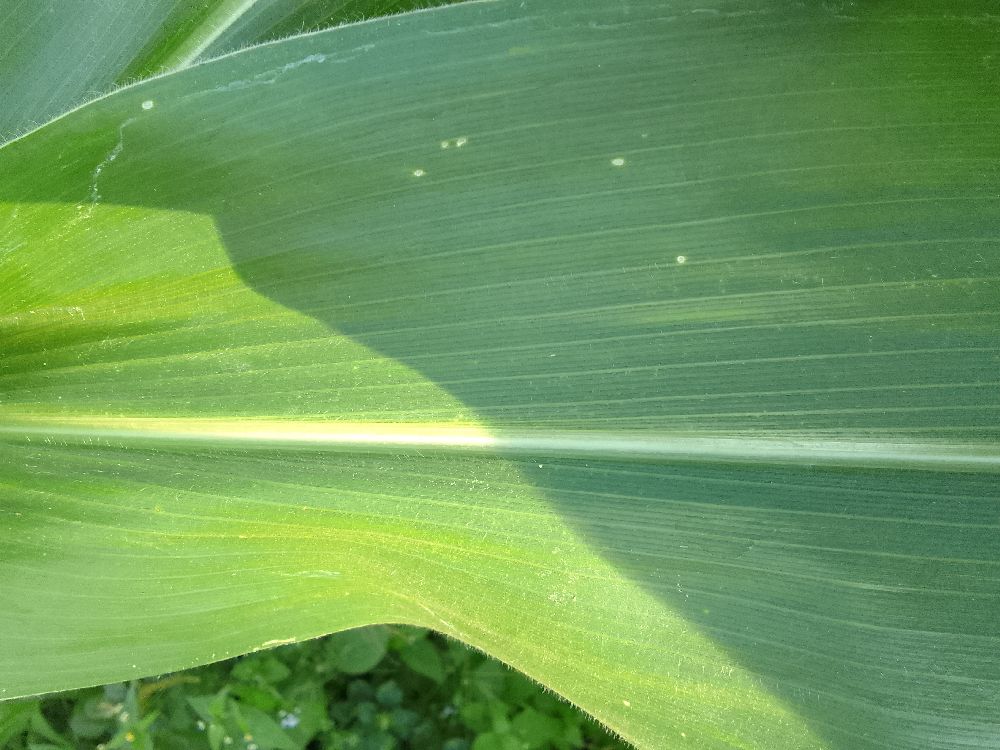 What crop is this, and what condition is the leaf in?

maize, healthy
